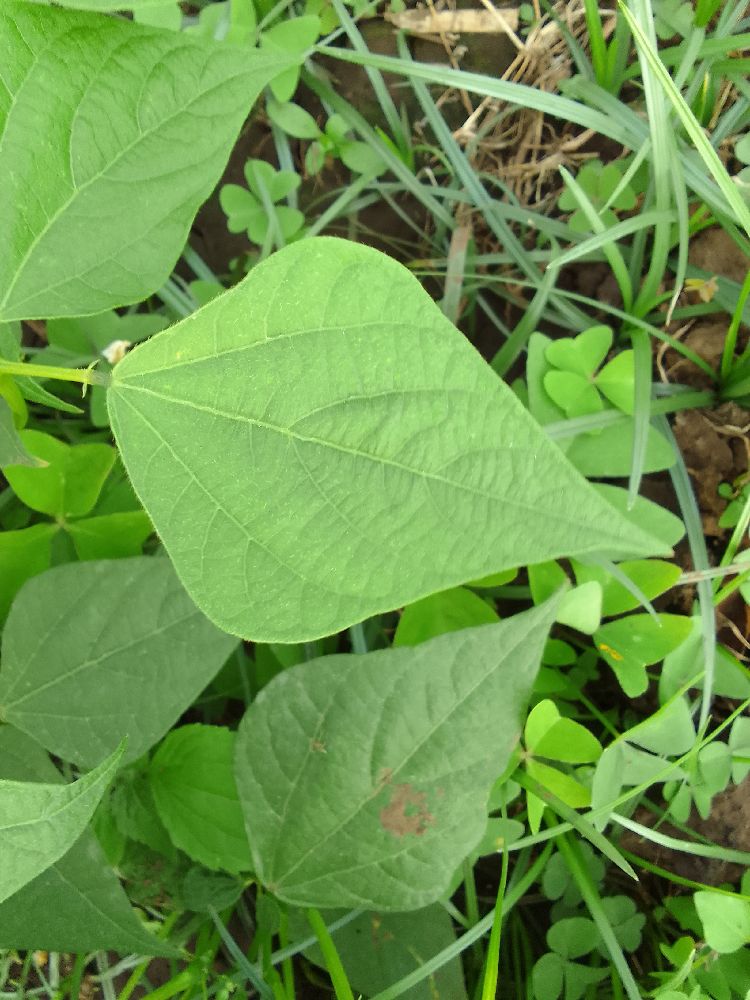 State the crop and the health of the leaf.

common bean, healthy
